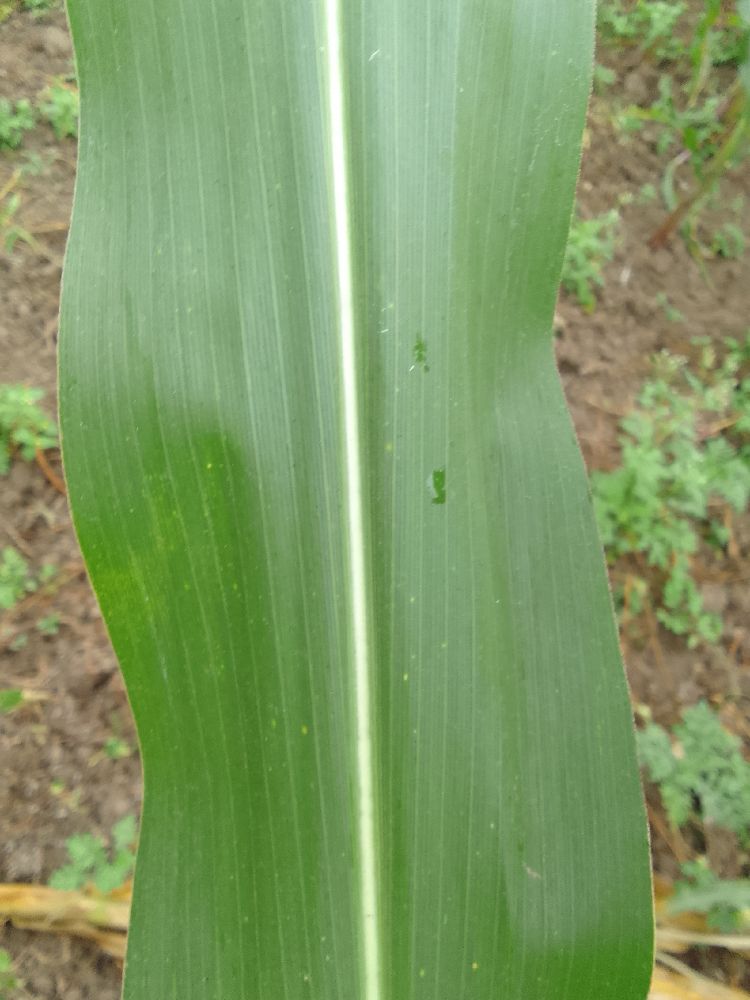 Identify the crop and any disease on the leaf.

maize, healthy
